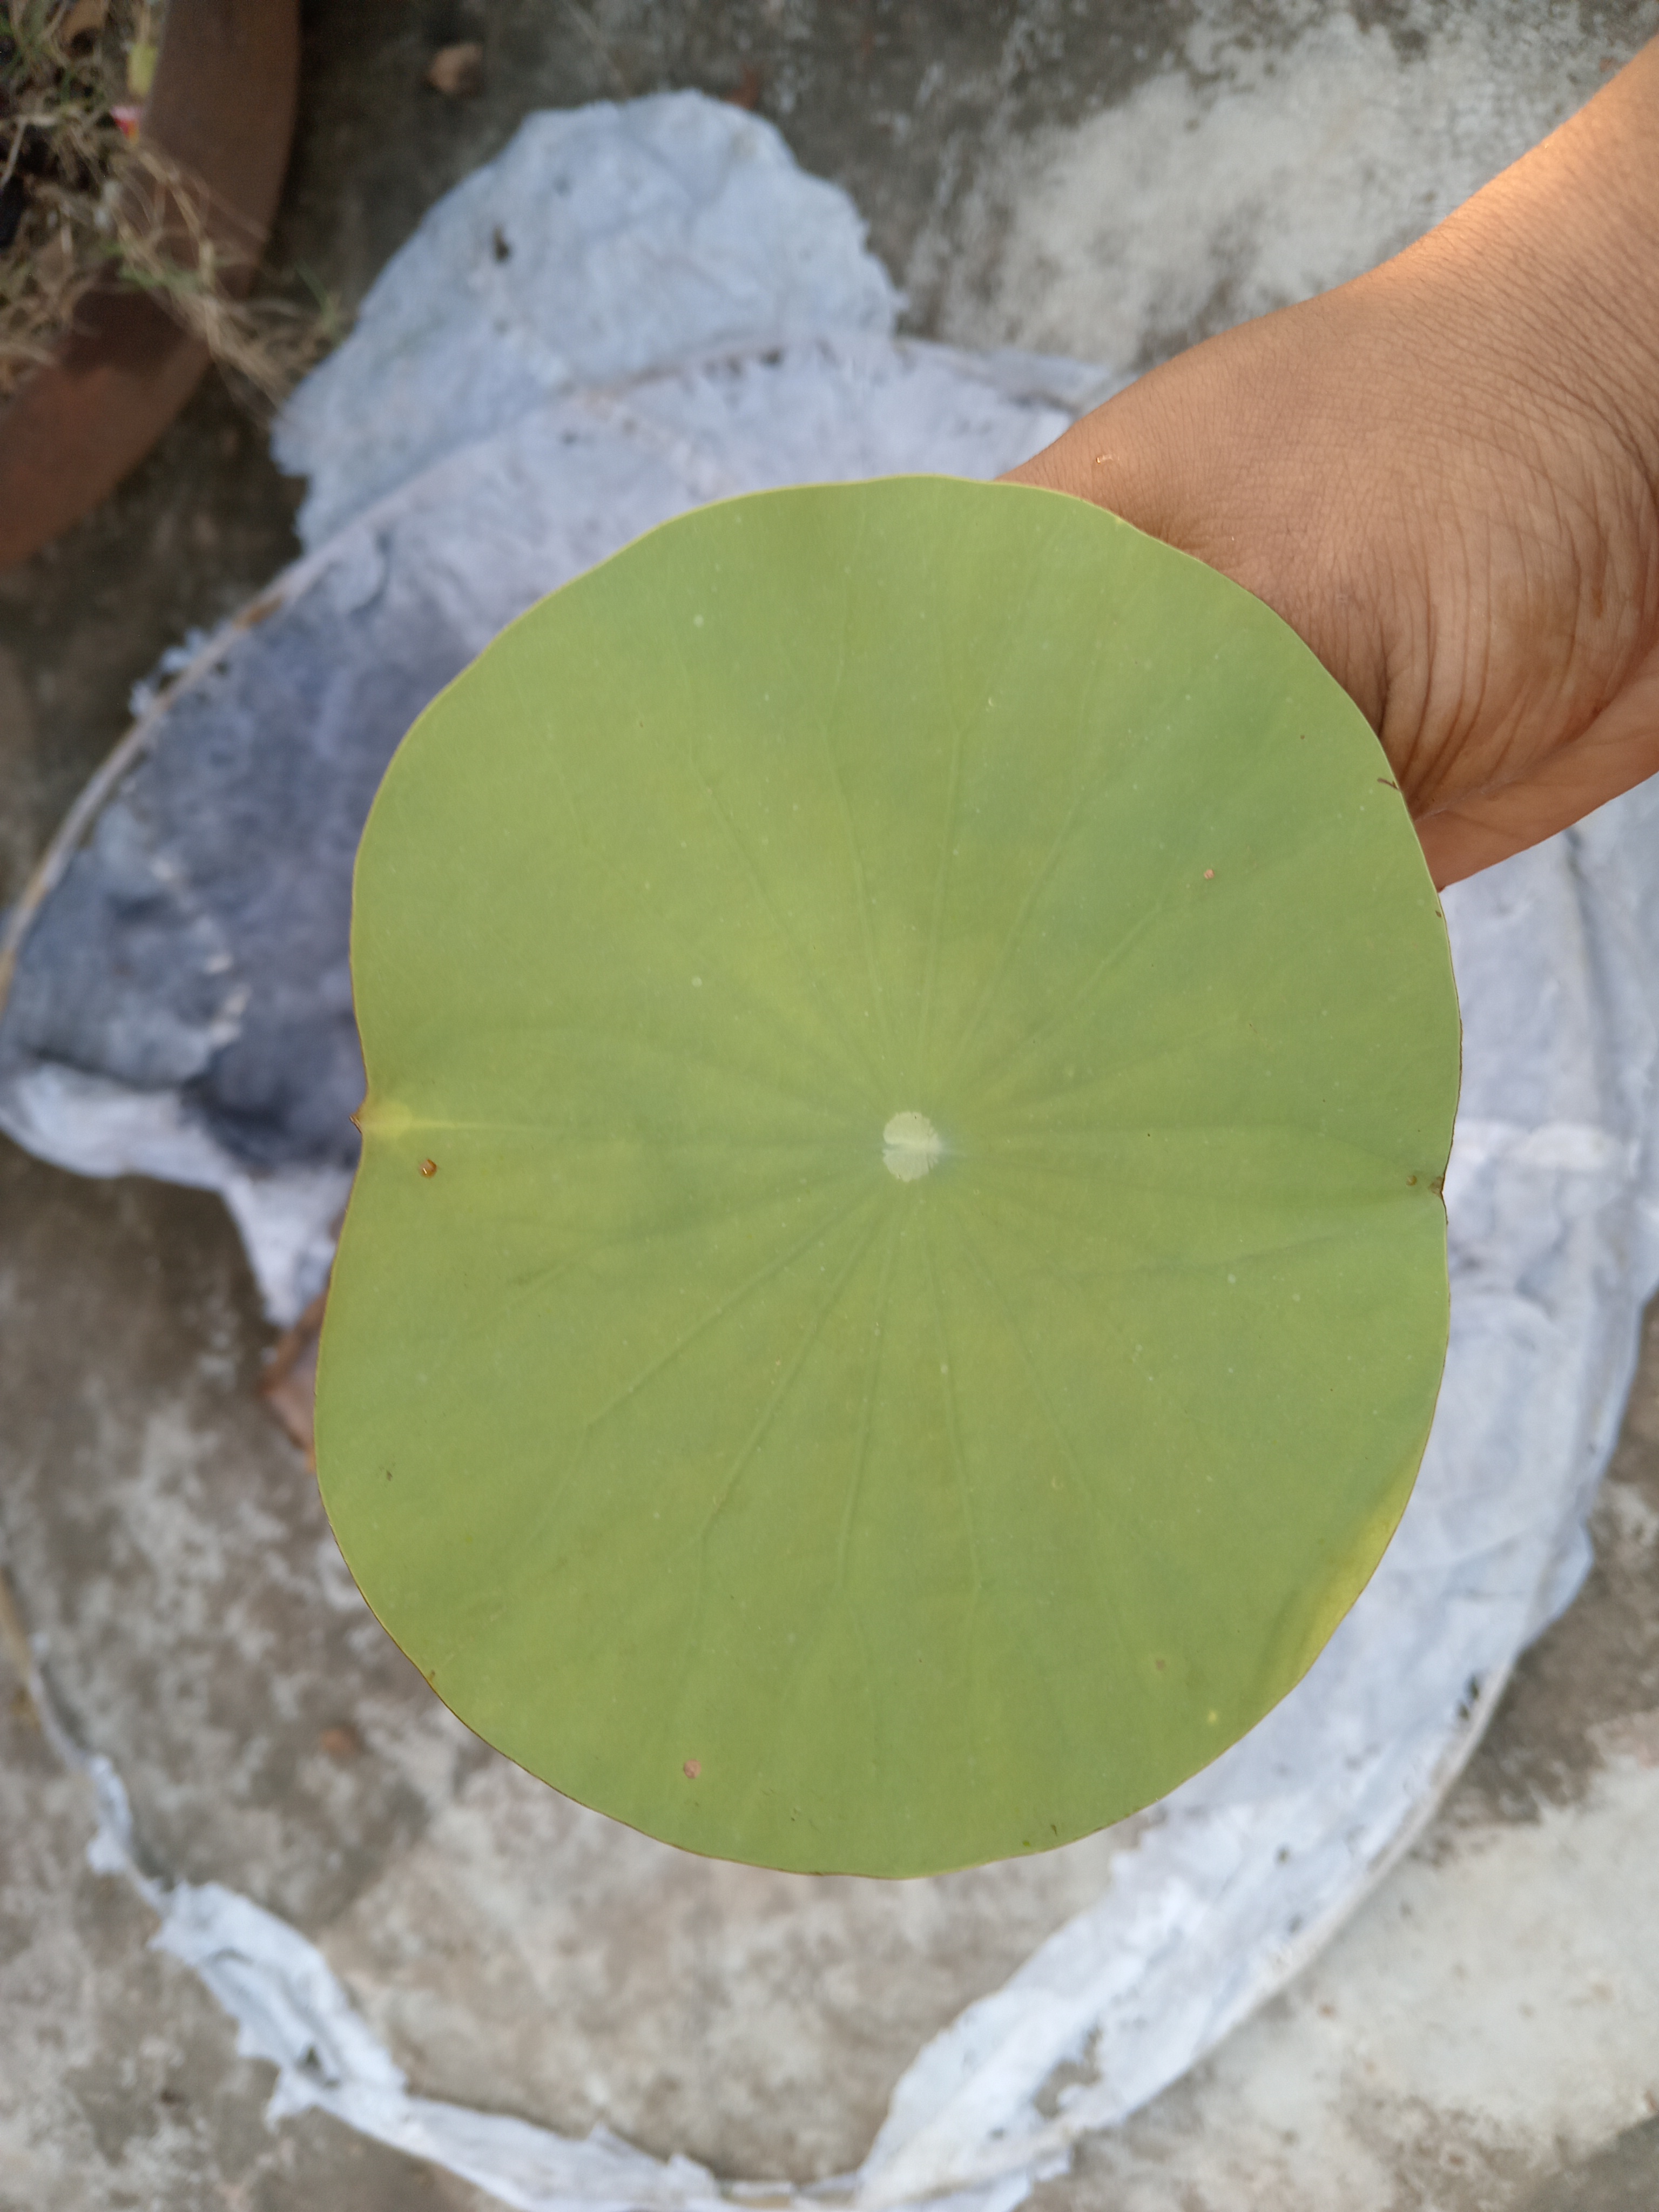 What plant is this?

lotus
